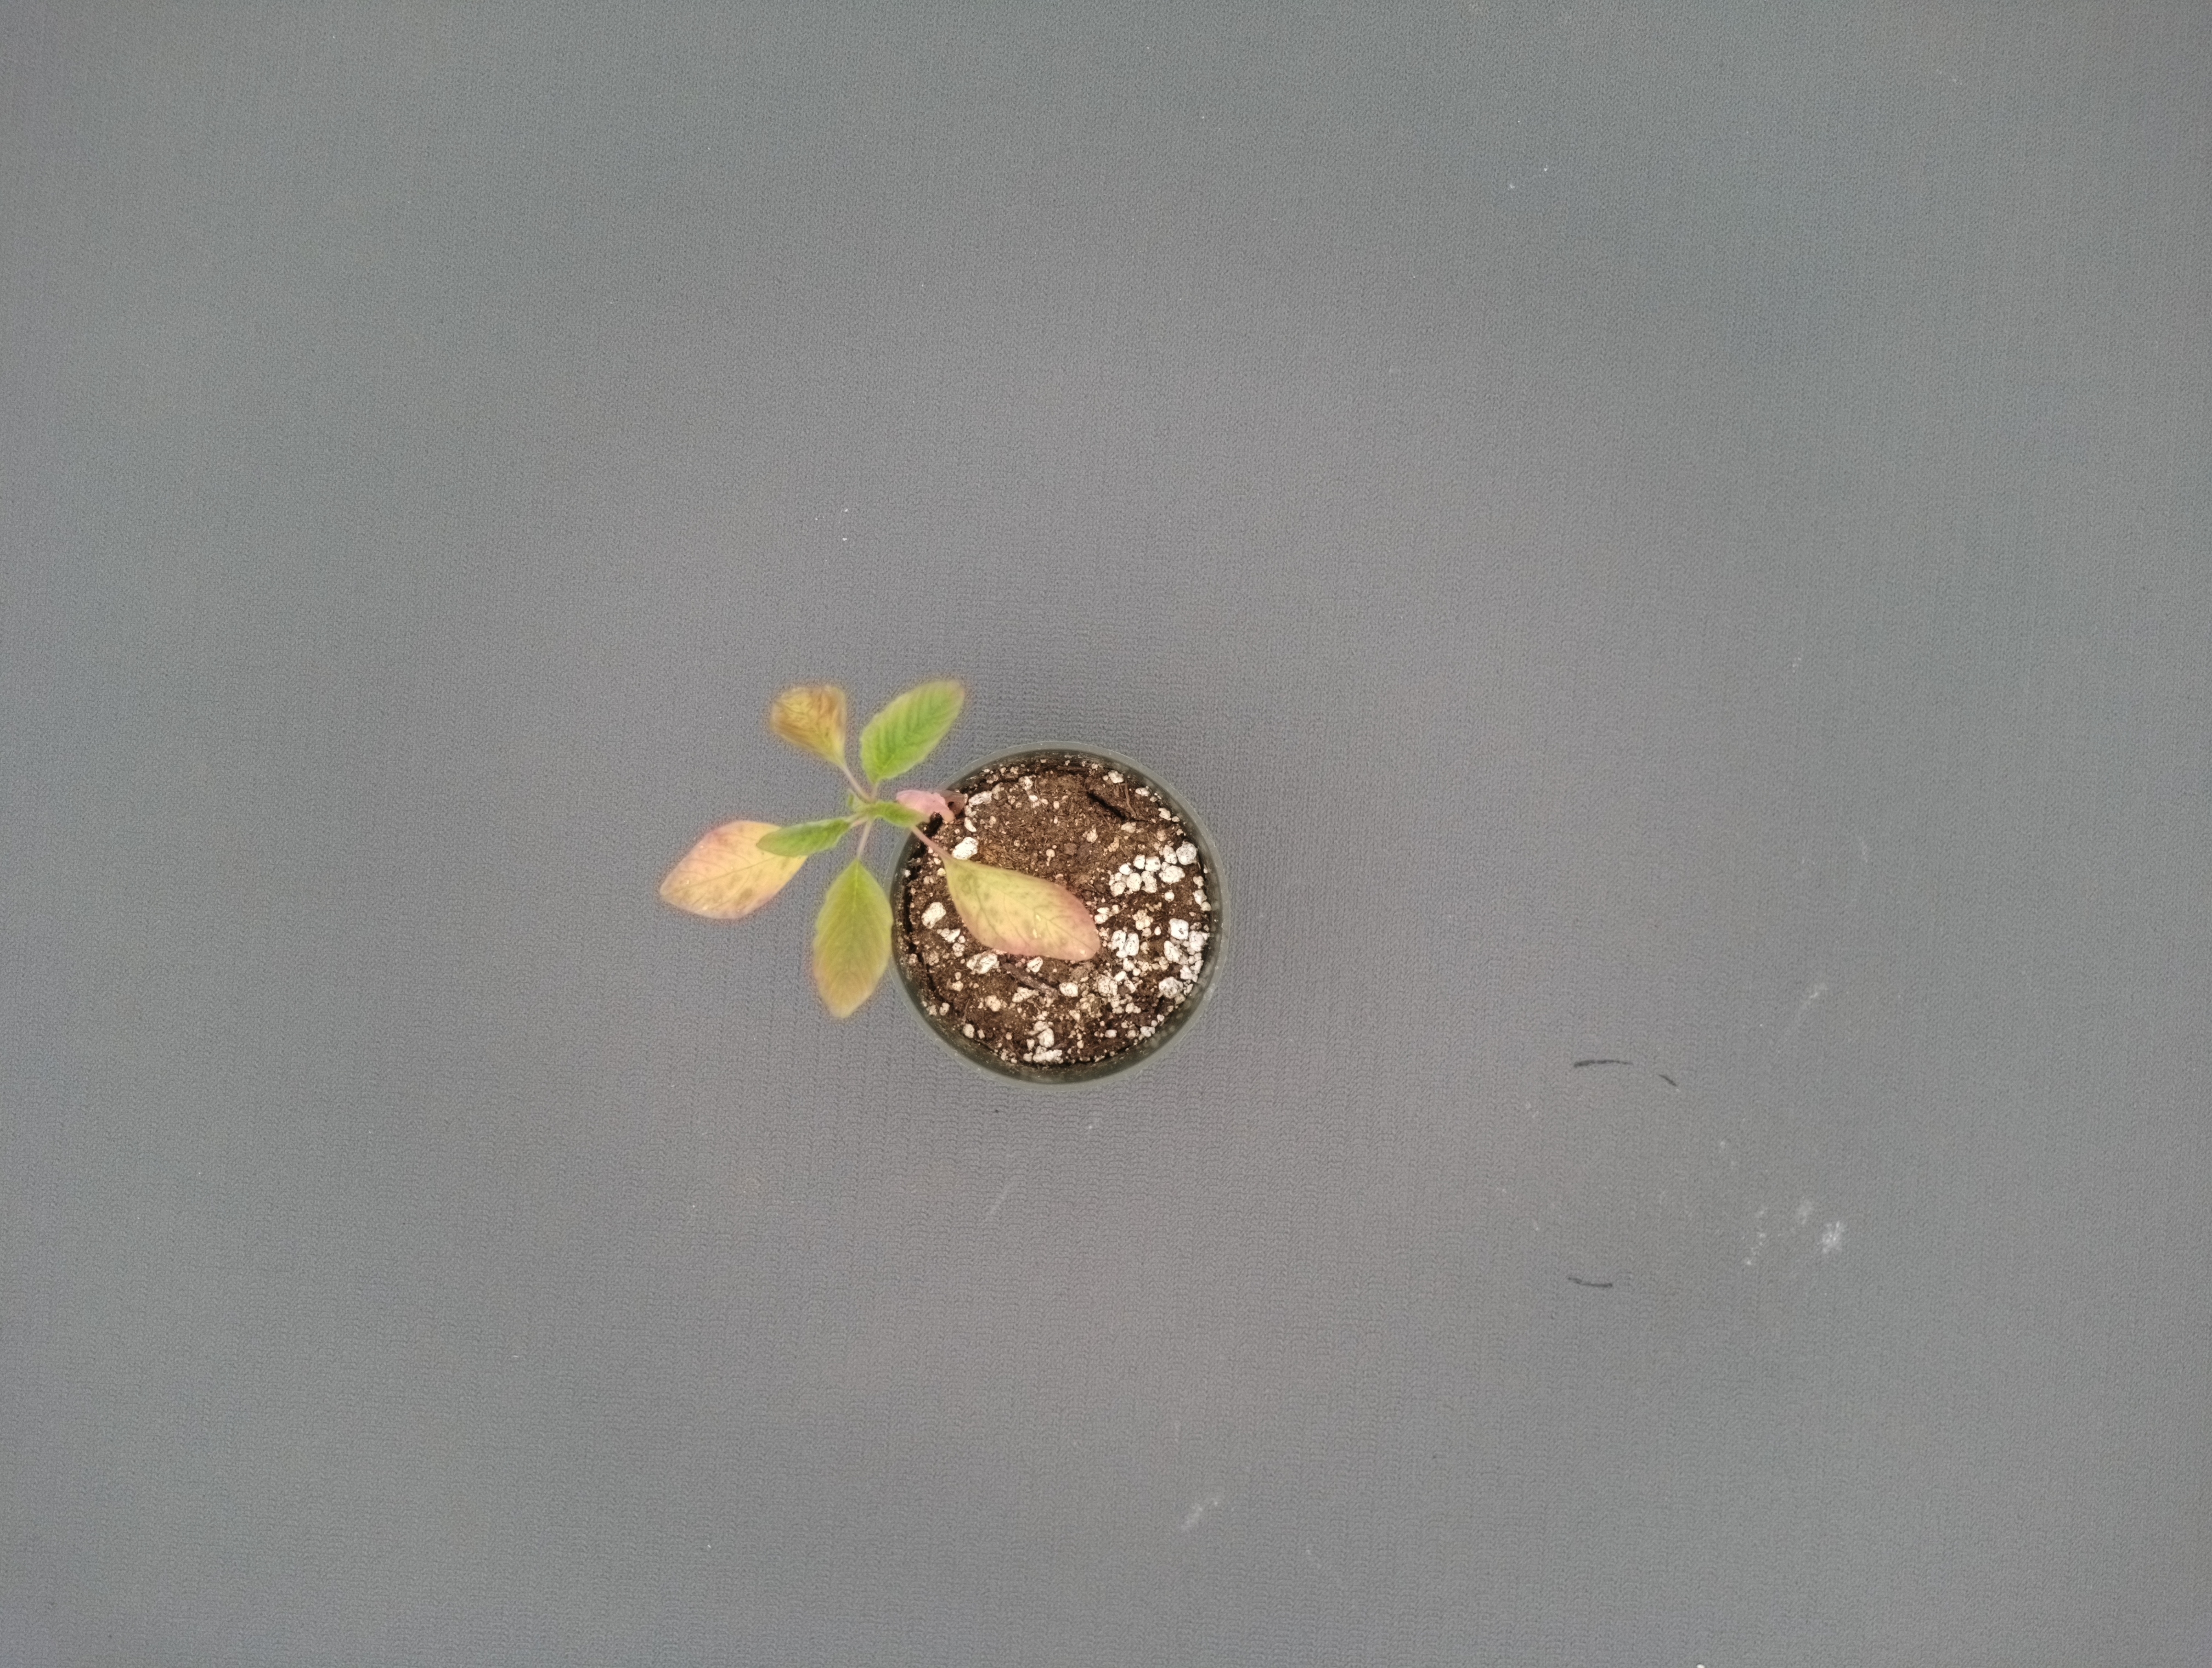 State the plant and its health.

waterhemp, chlorosis only
